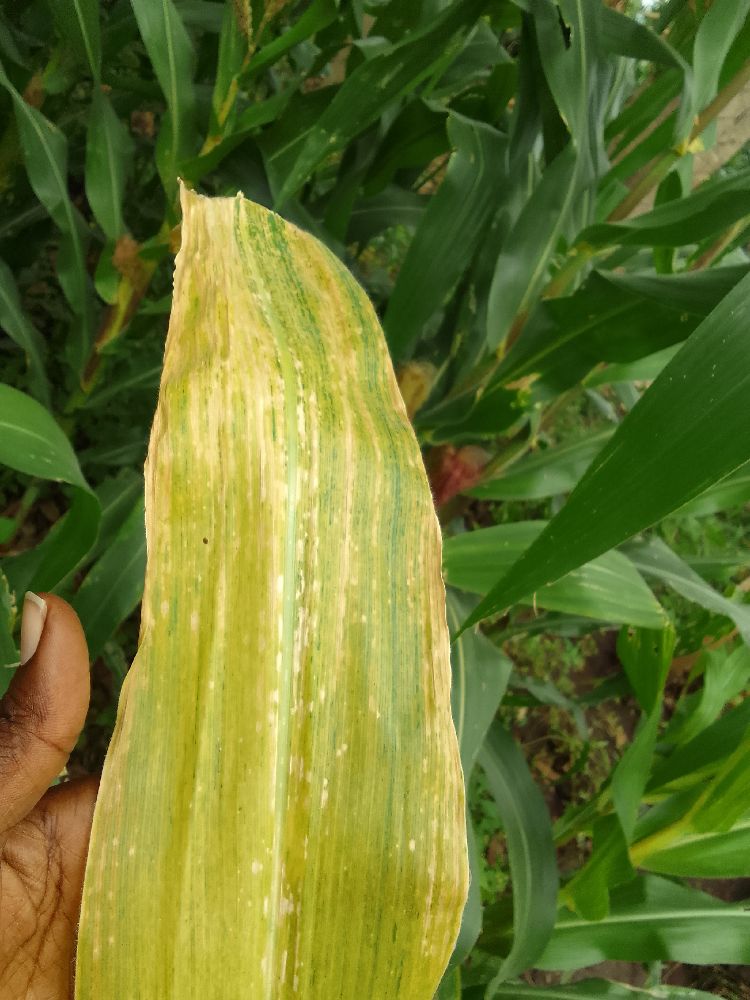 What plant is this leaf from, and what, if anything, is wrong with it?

maize, maize lethal necrosis
